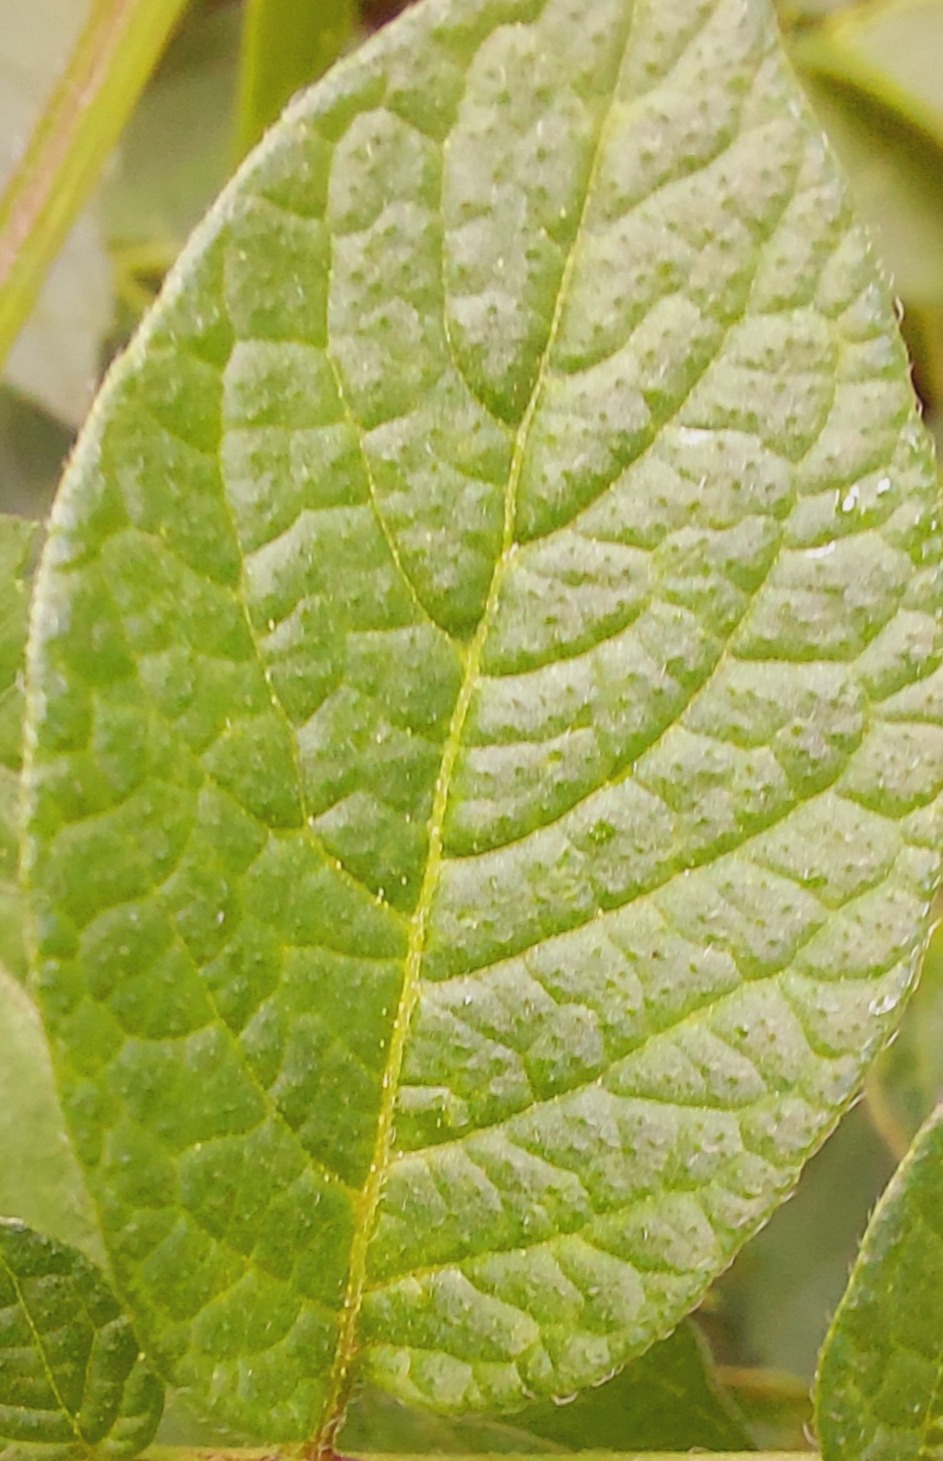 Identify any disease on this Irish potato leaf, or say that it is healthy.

healthy
